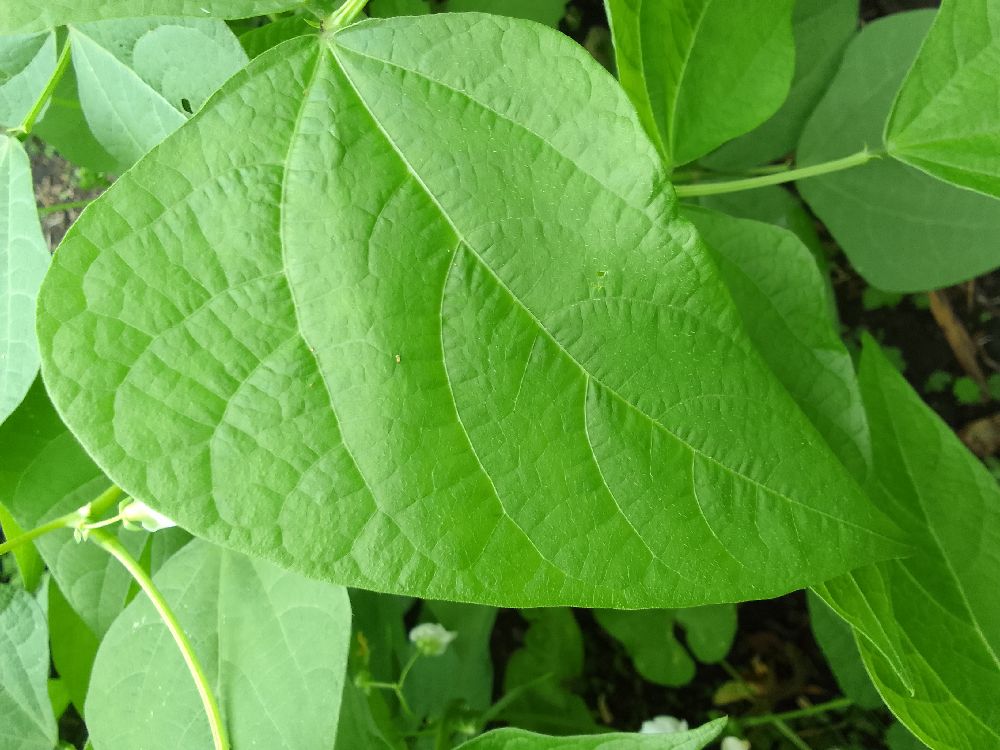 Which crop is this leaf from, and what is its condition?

common bean, healthy
